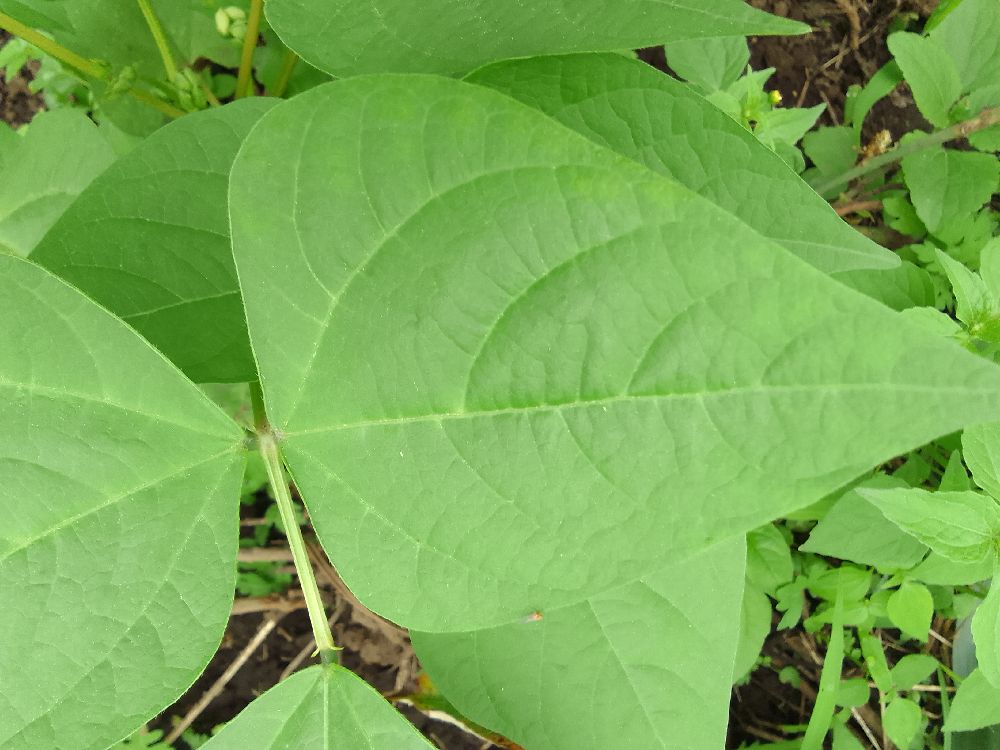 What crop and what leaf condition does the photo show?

common bean, healthy
